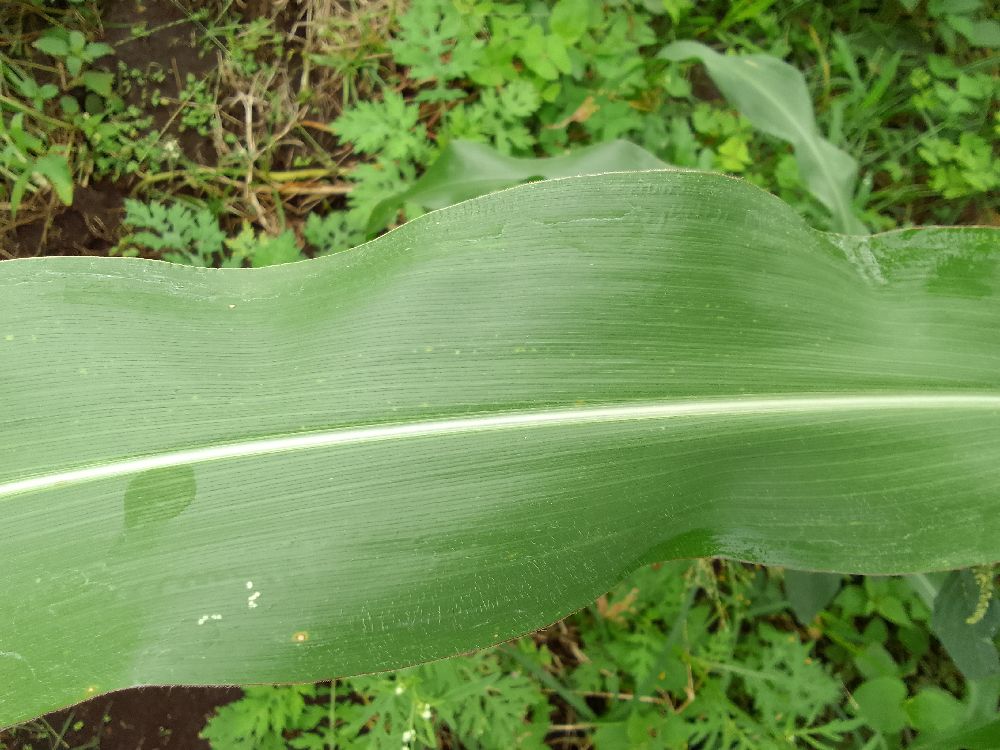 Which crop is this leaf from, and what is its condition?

maize, healthy
